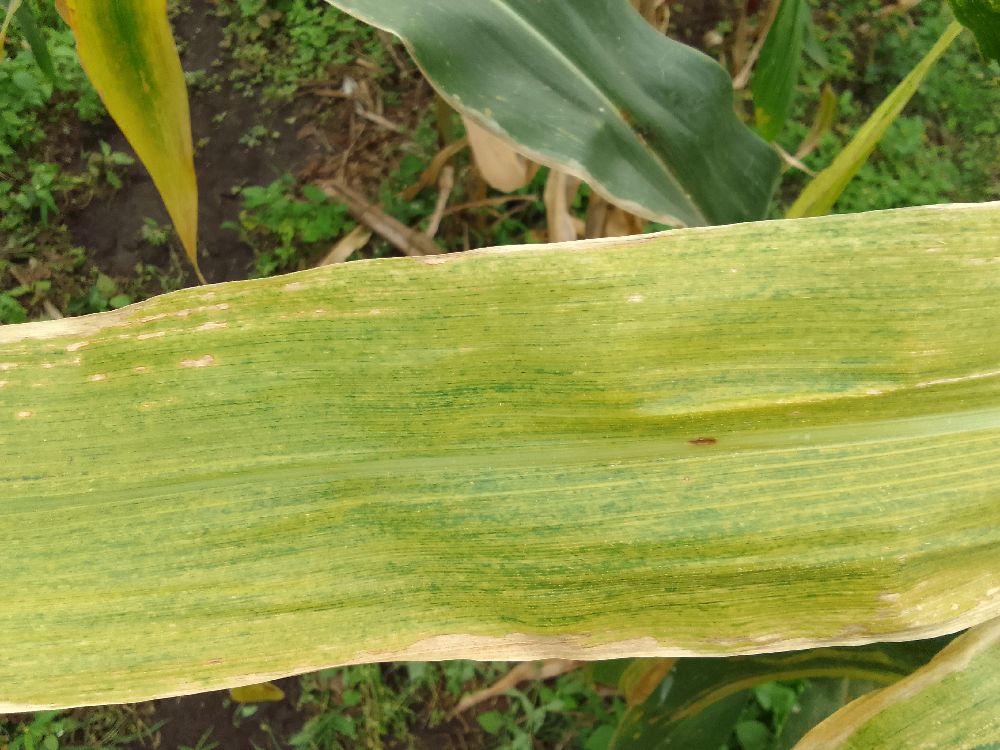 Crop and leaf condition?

maize, maize lethal necrosis
